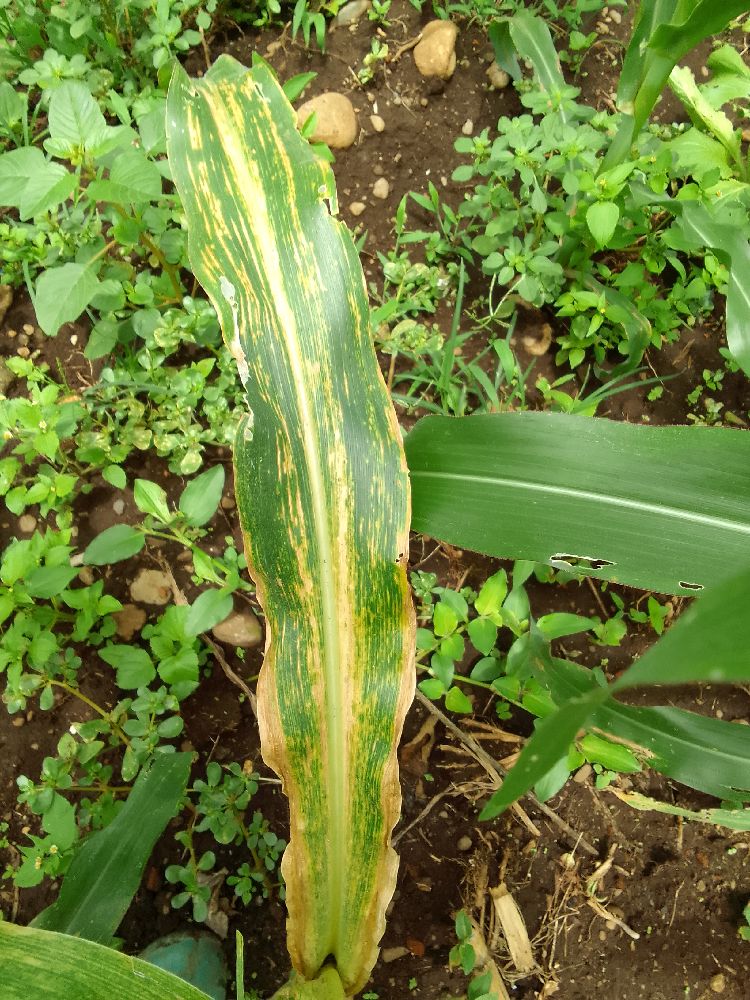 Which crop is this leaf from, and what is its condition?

maize, maize lethal necrosis
